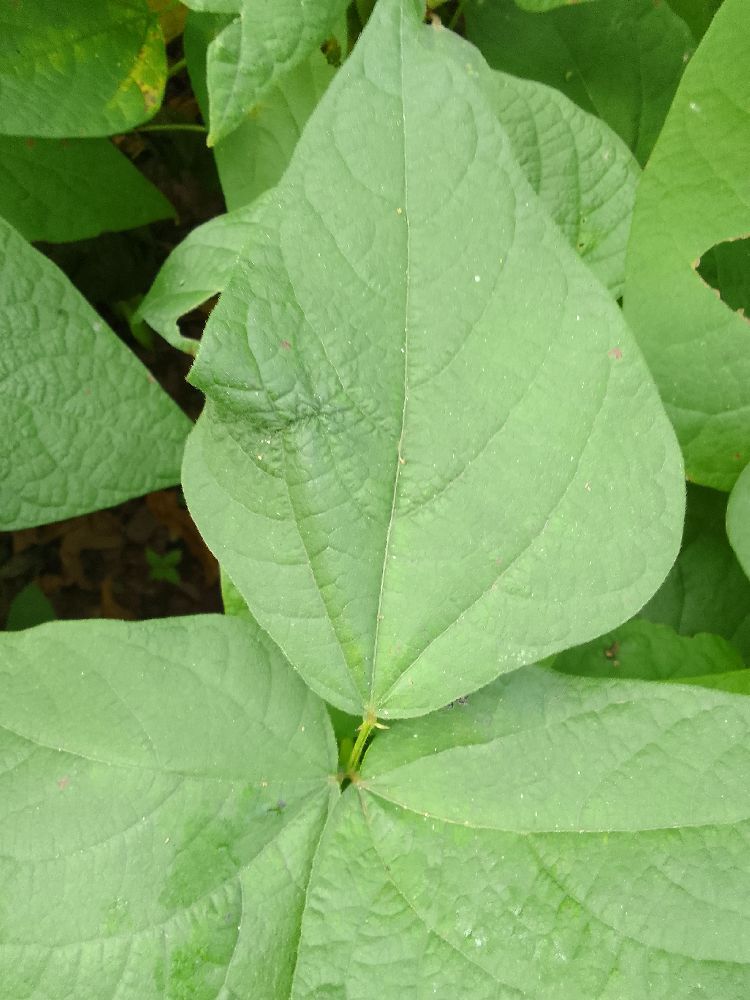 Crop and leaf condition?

common bean, healthy
